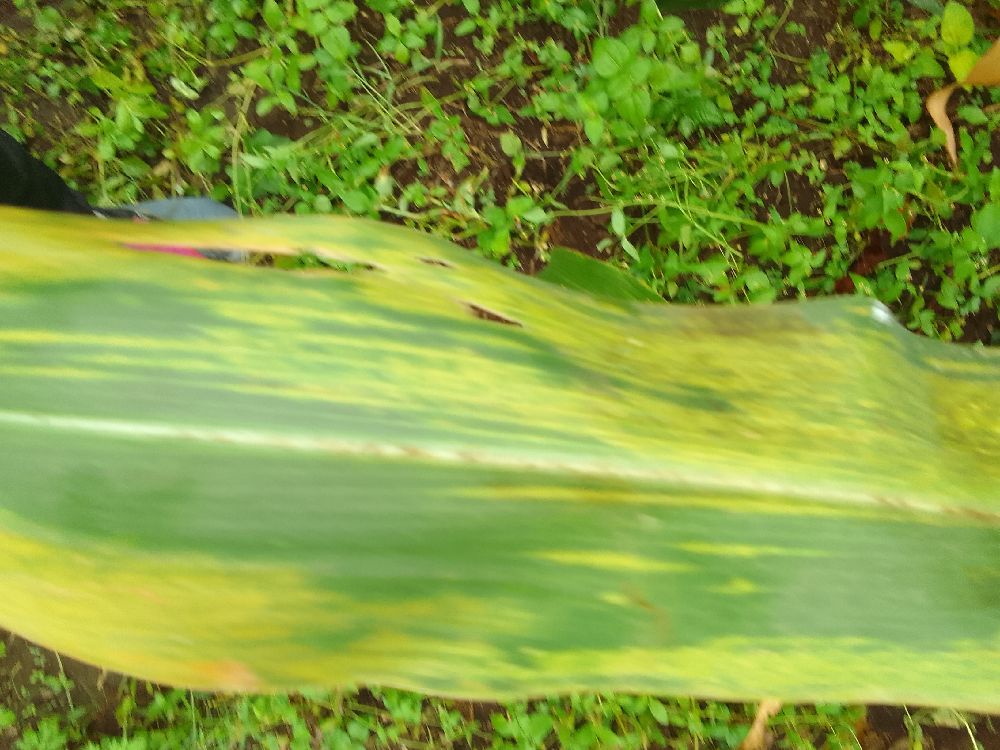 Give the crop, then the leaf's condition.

maize, maize lethal necrosis
